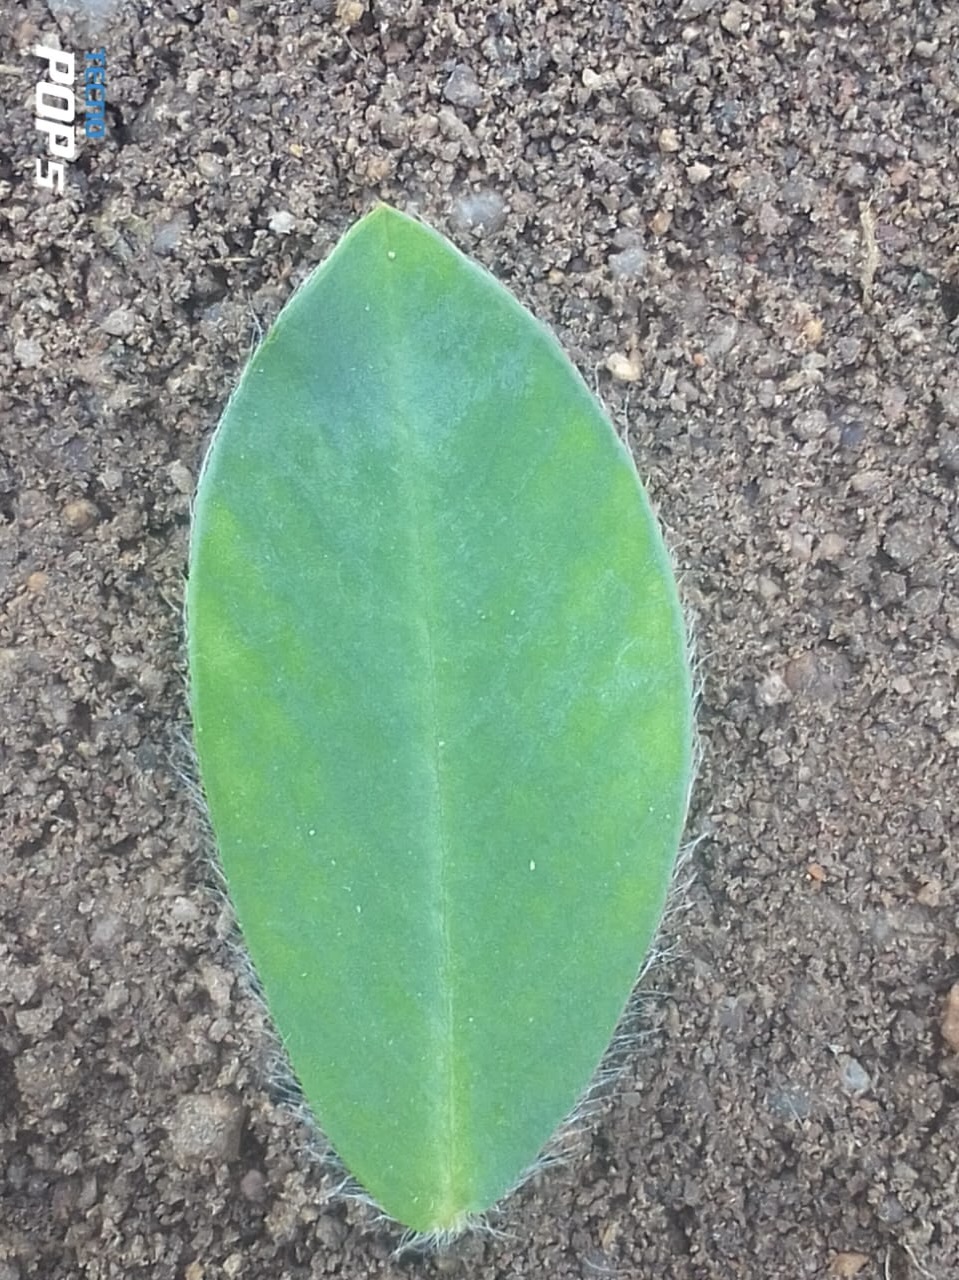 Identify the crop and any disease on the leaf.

peanut, healthy leaves
